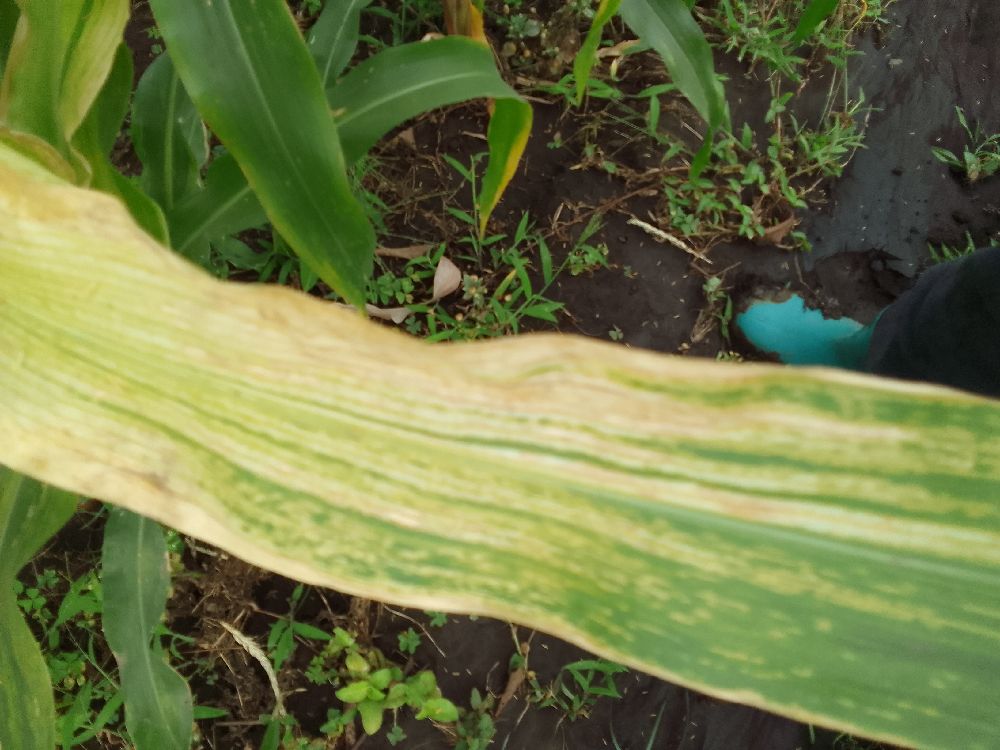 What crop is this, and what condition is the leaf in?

maize, maize lethal necrosis
